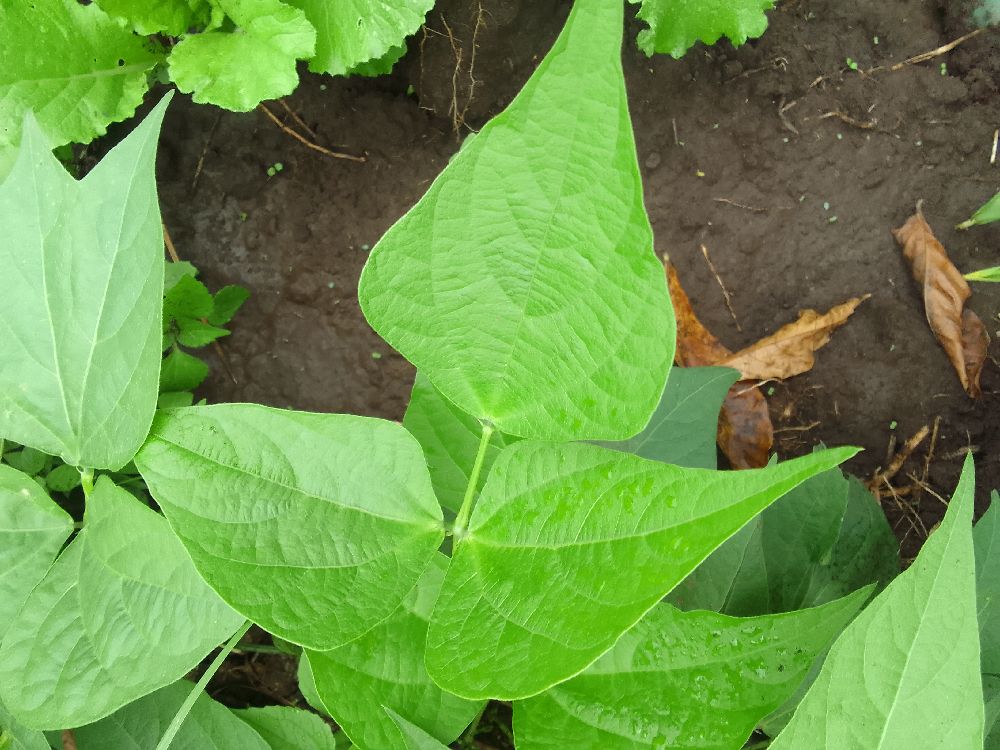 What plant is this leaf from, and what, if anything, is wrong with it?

common bean, healthy
